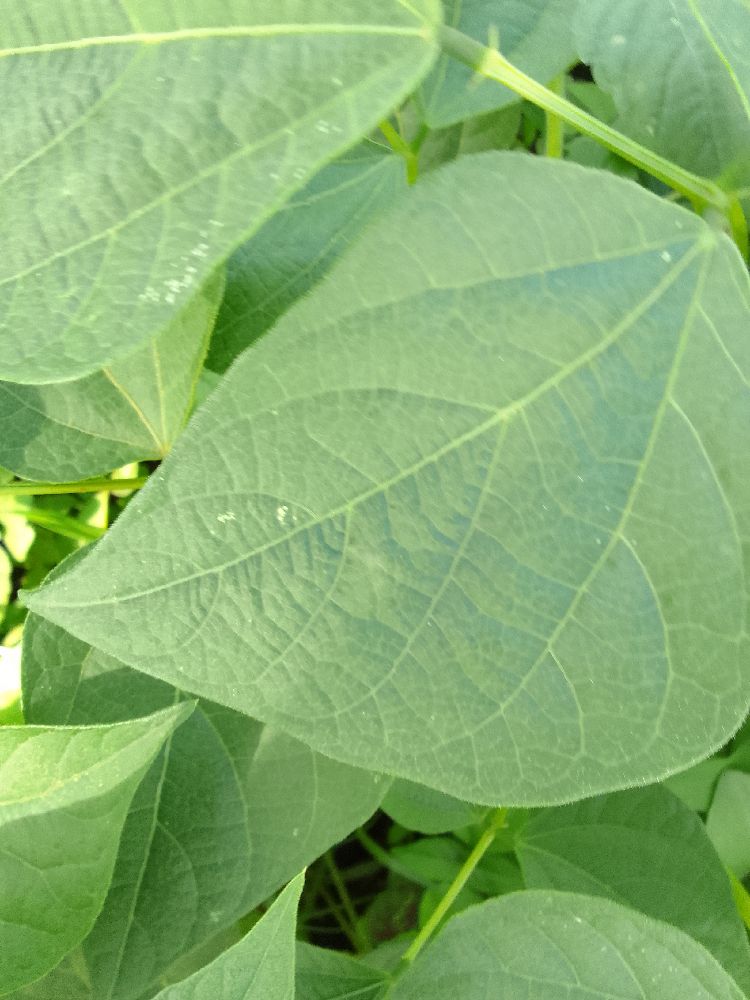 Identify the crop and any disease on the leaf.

common bean, healthy
